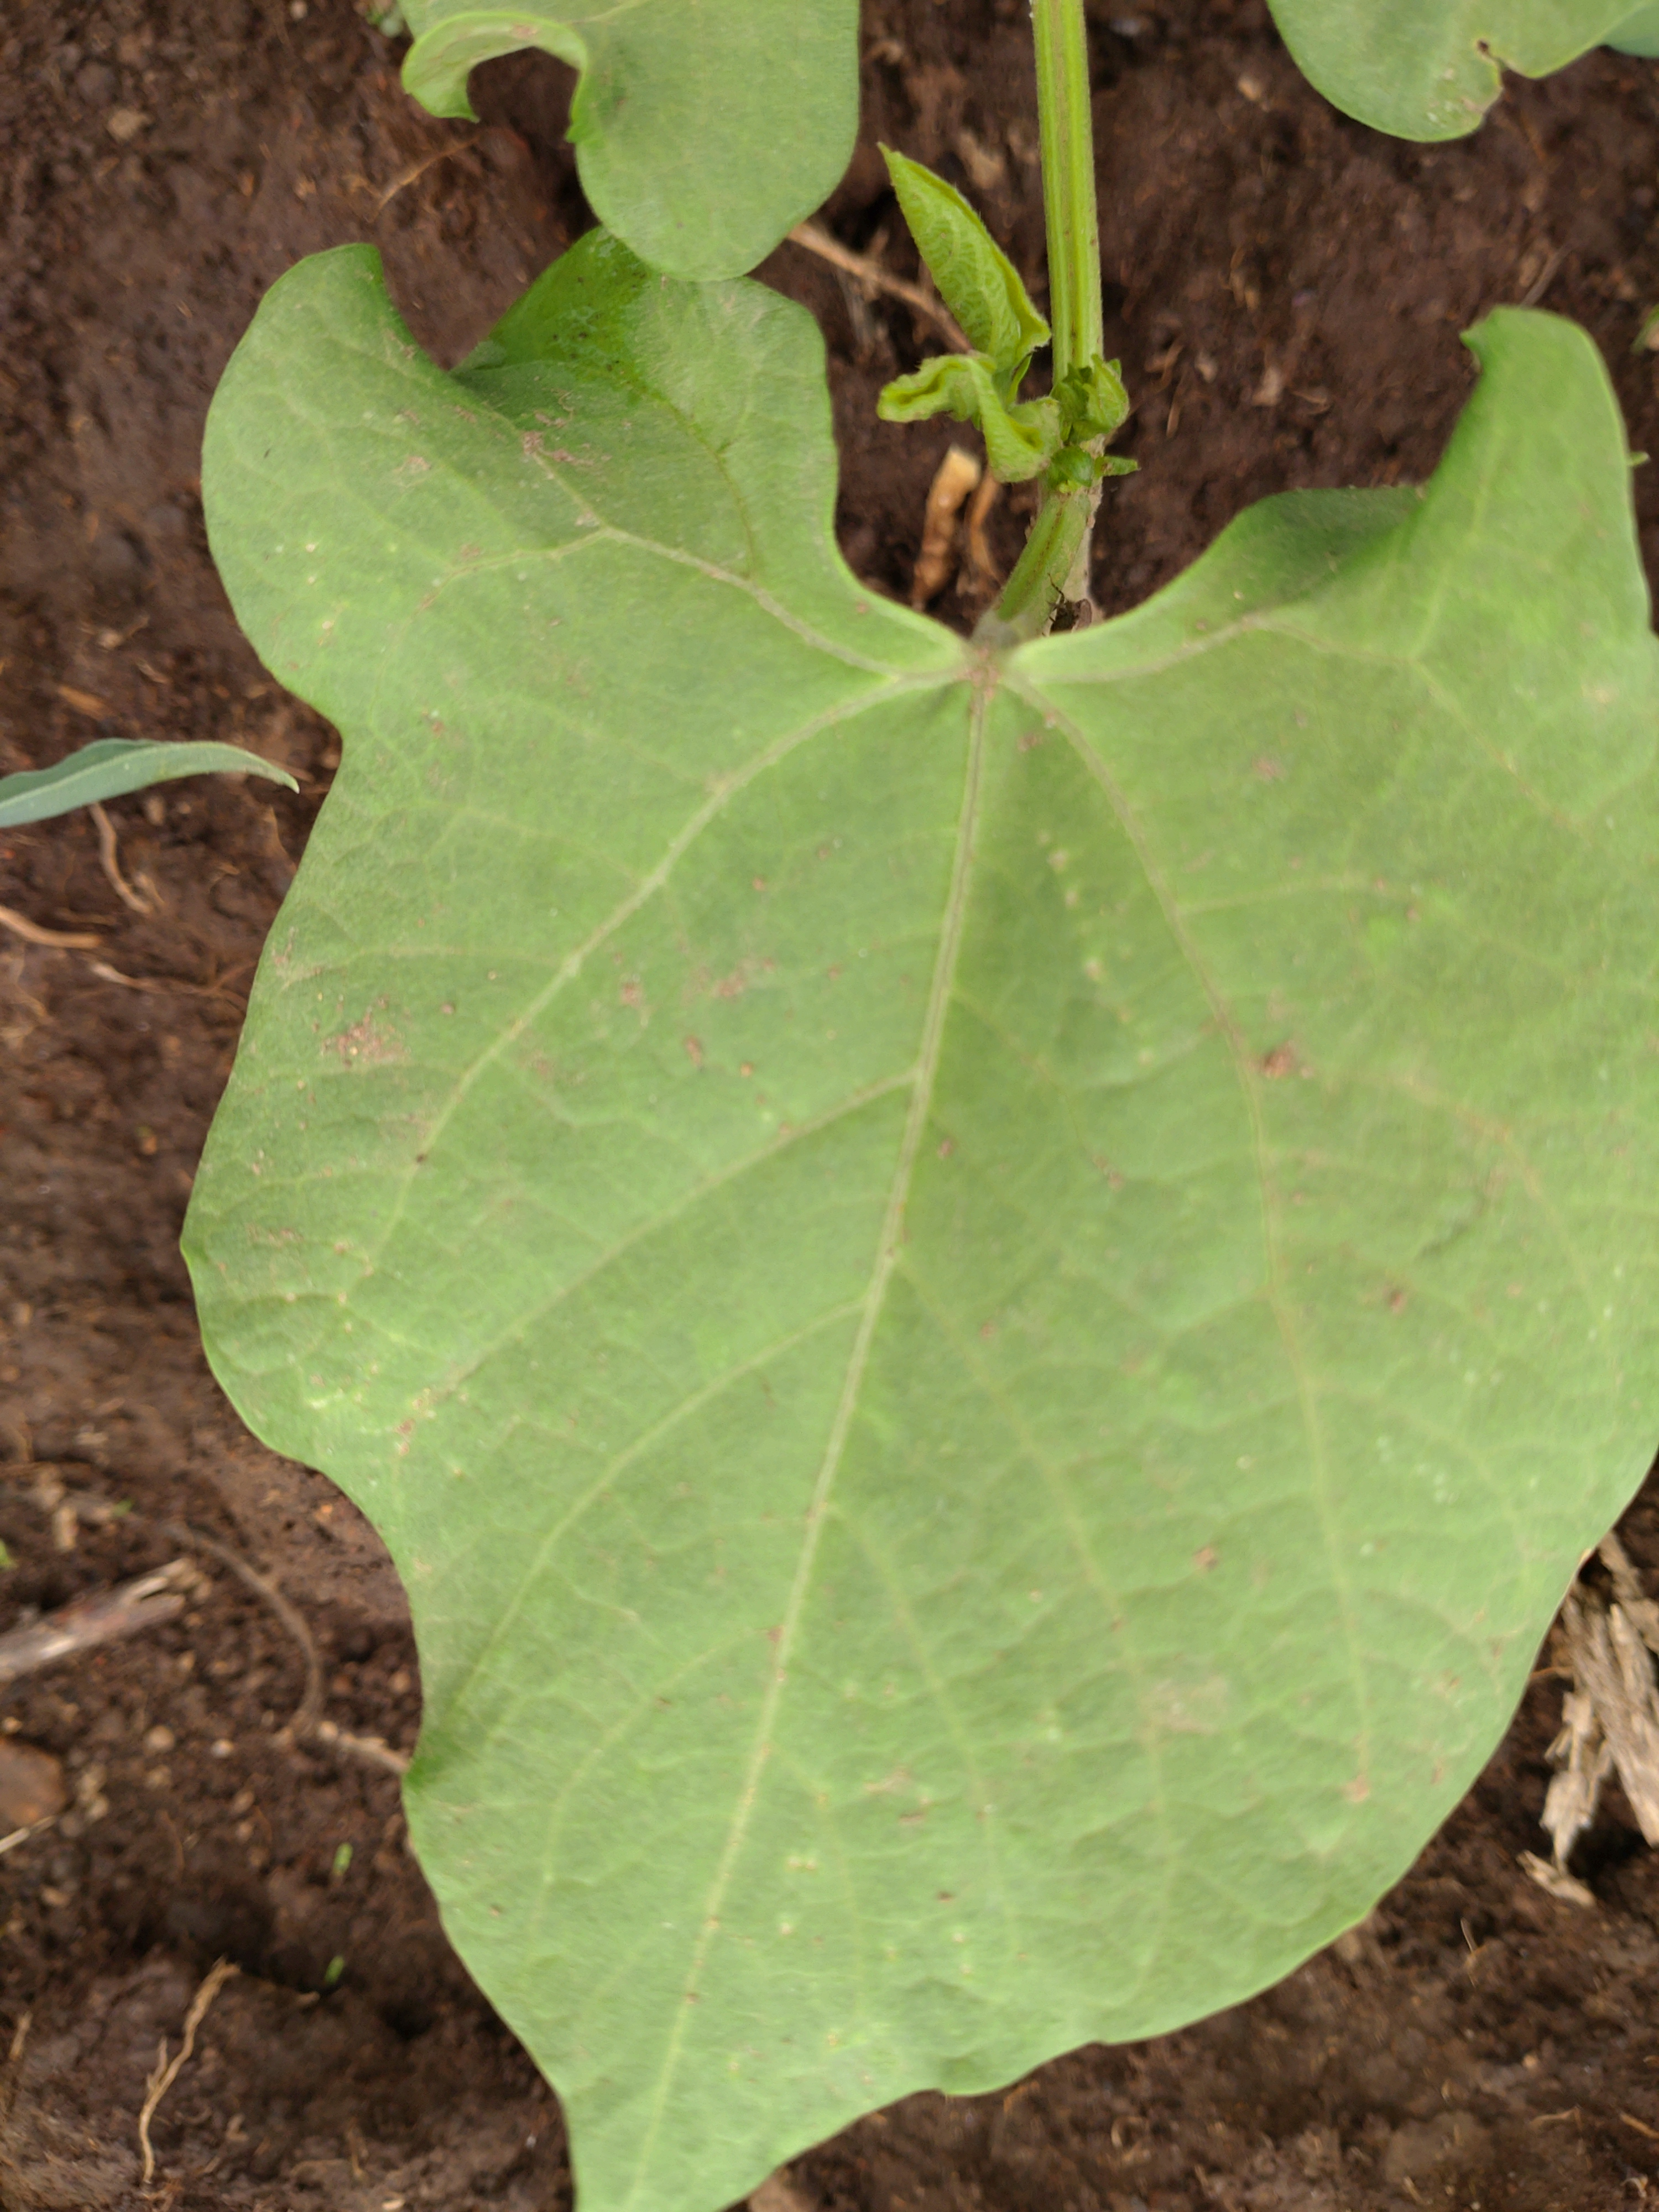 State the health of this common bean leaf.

healthy
